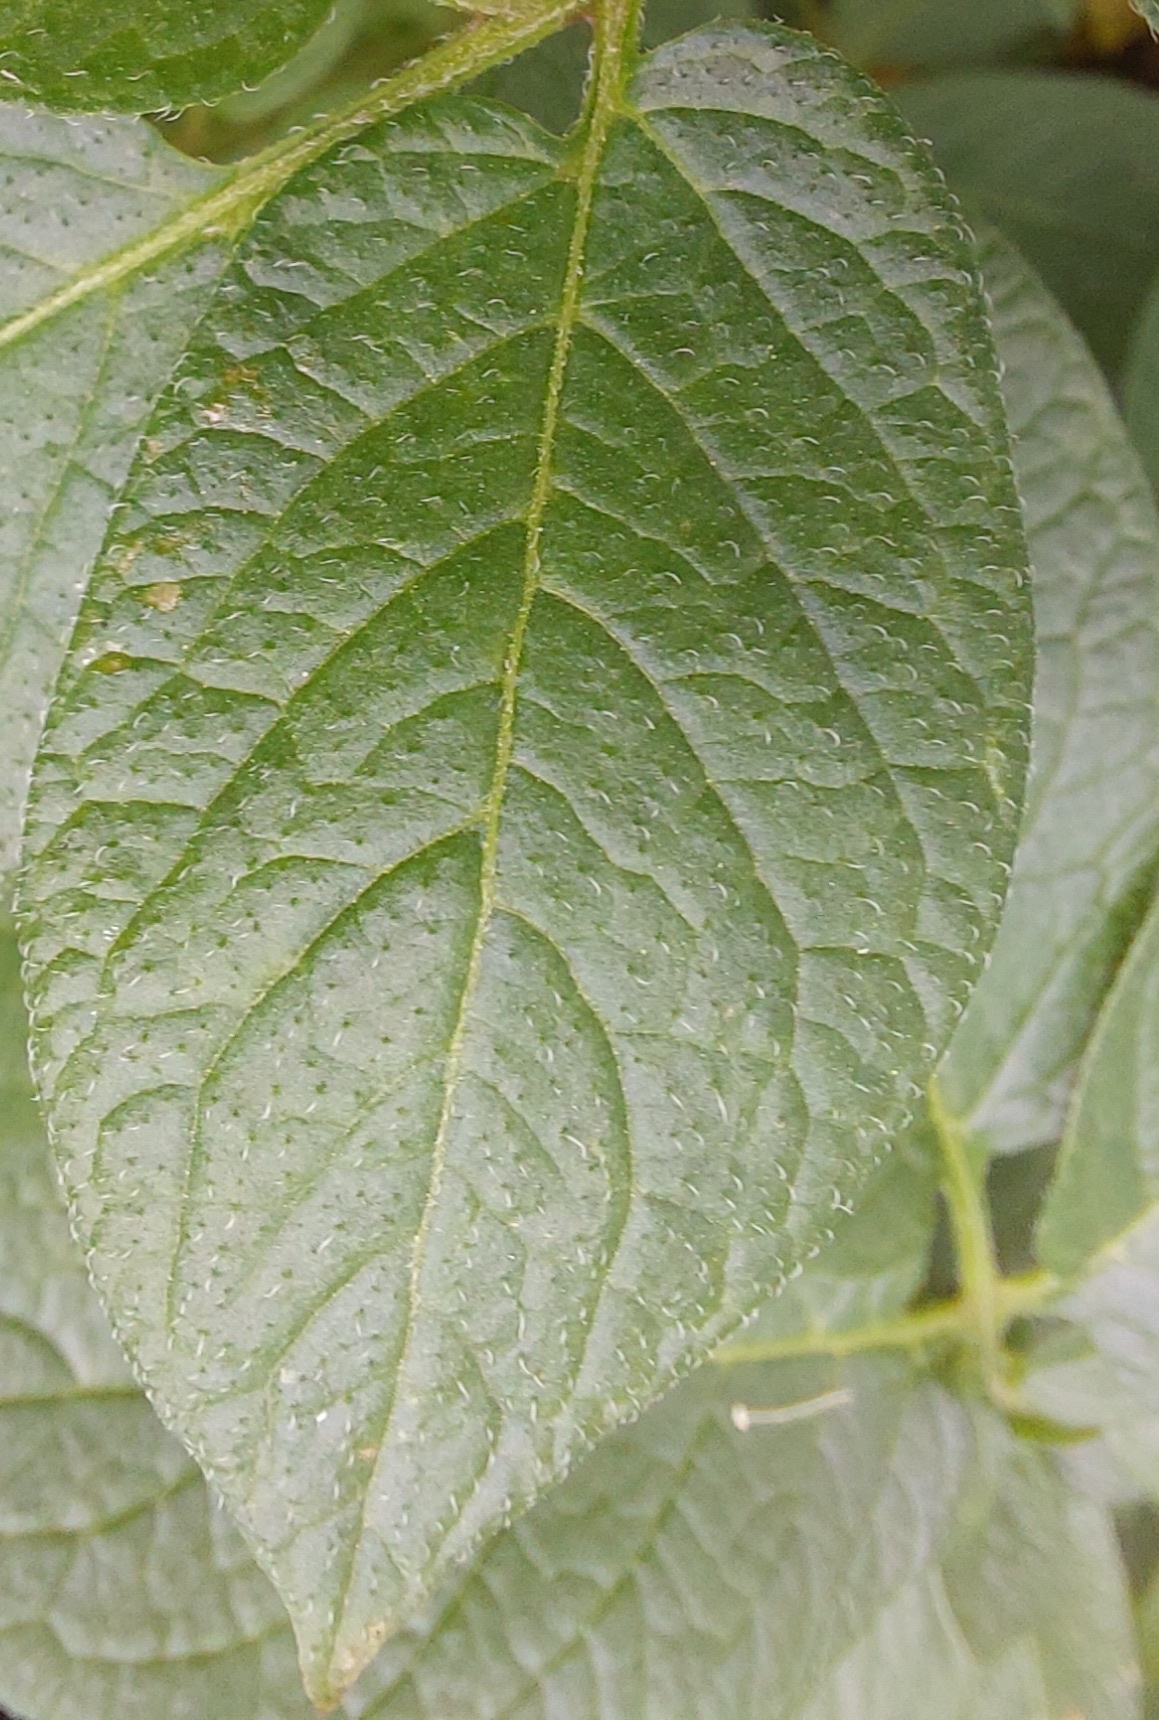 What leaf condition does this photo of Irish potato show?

healthy
